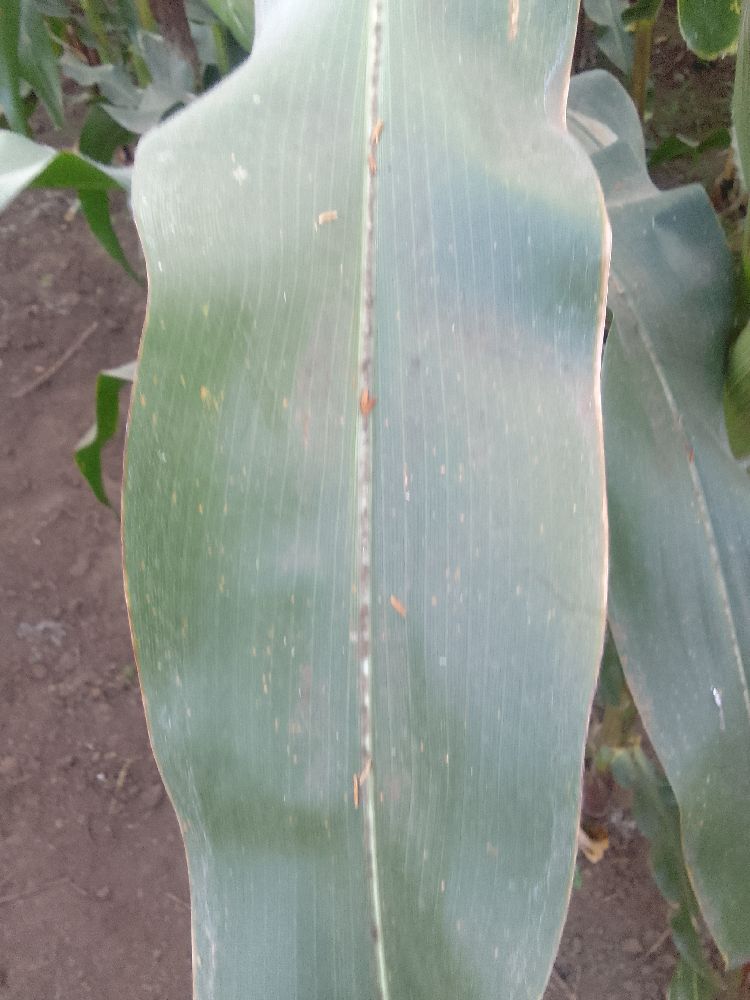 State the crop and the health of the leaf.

maize, healthy
